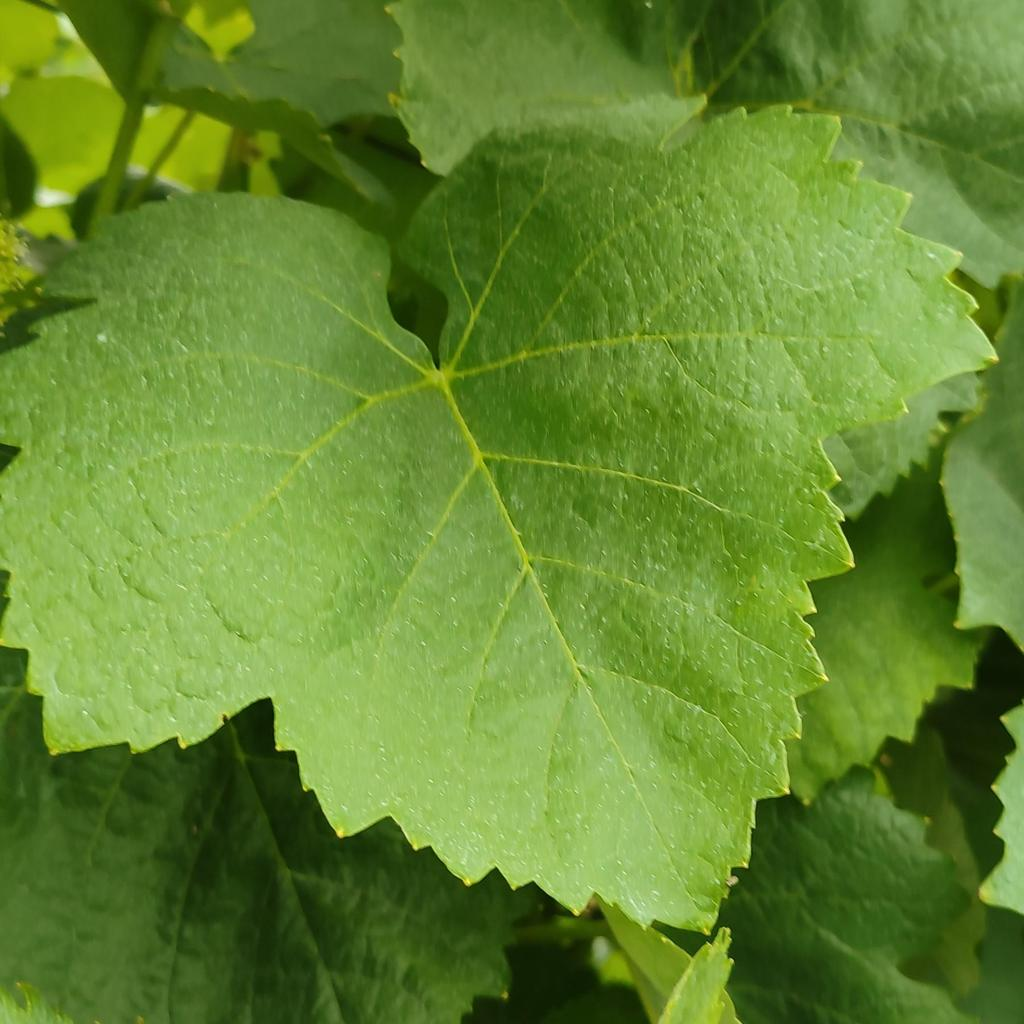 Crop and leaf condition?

grapevine, healthy
